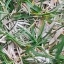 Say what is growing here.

grass
